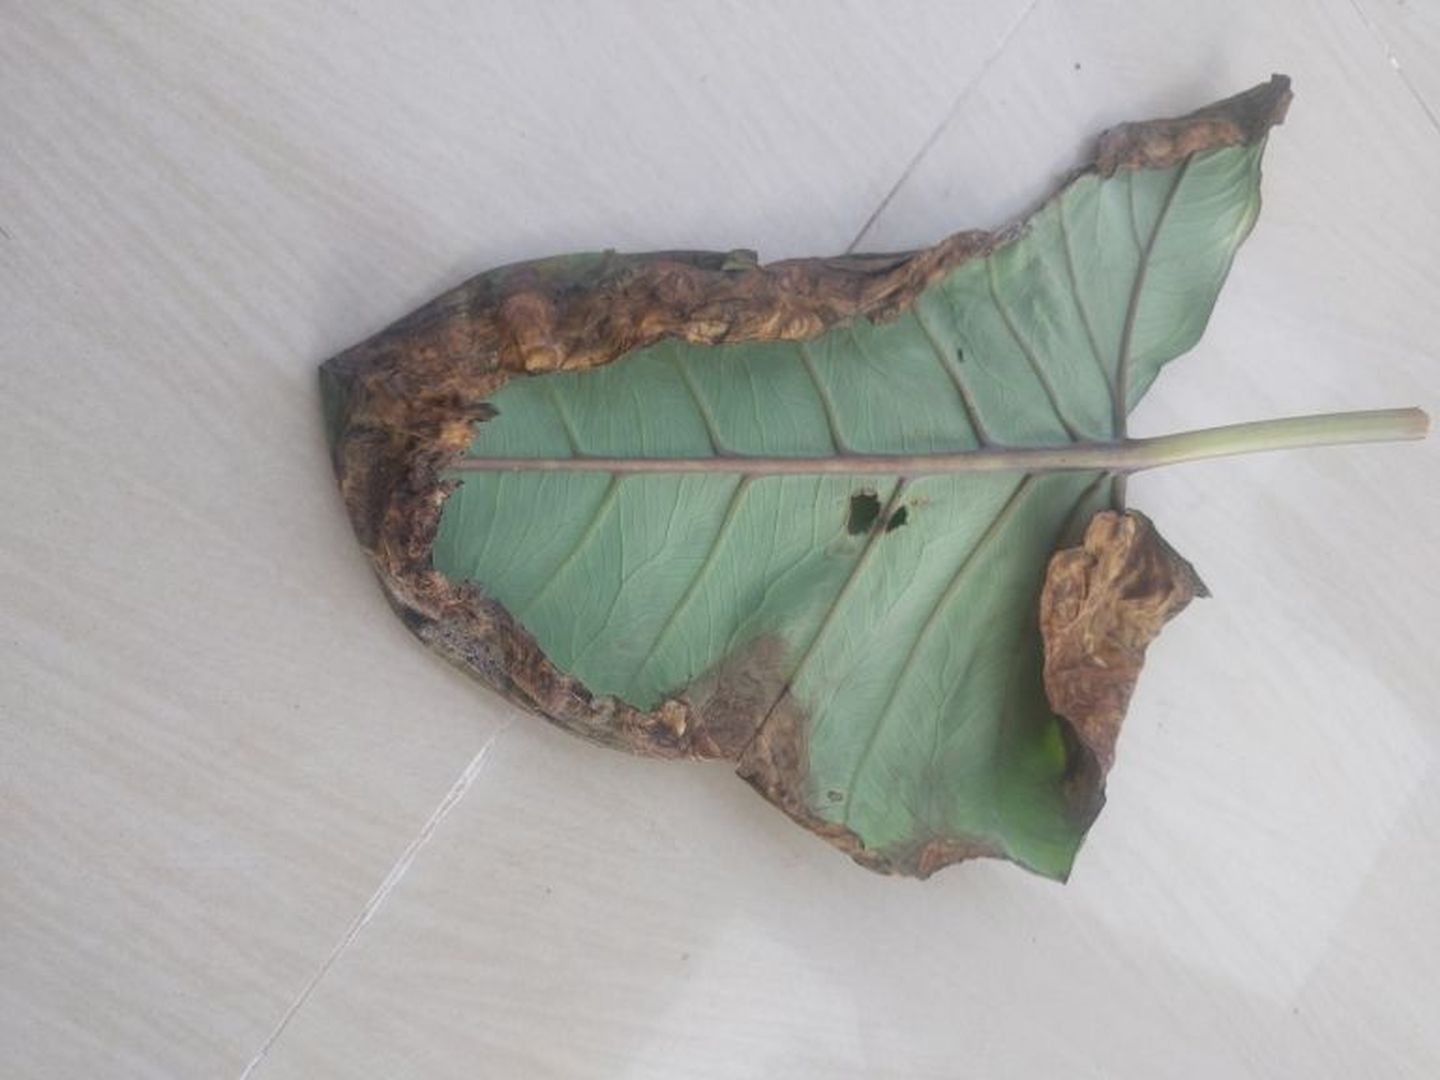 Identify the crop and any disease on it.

taro, leaf blight
